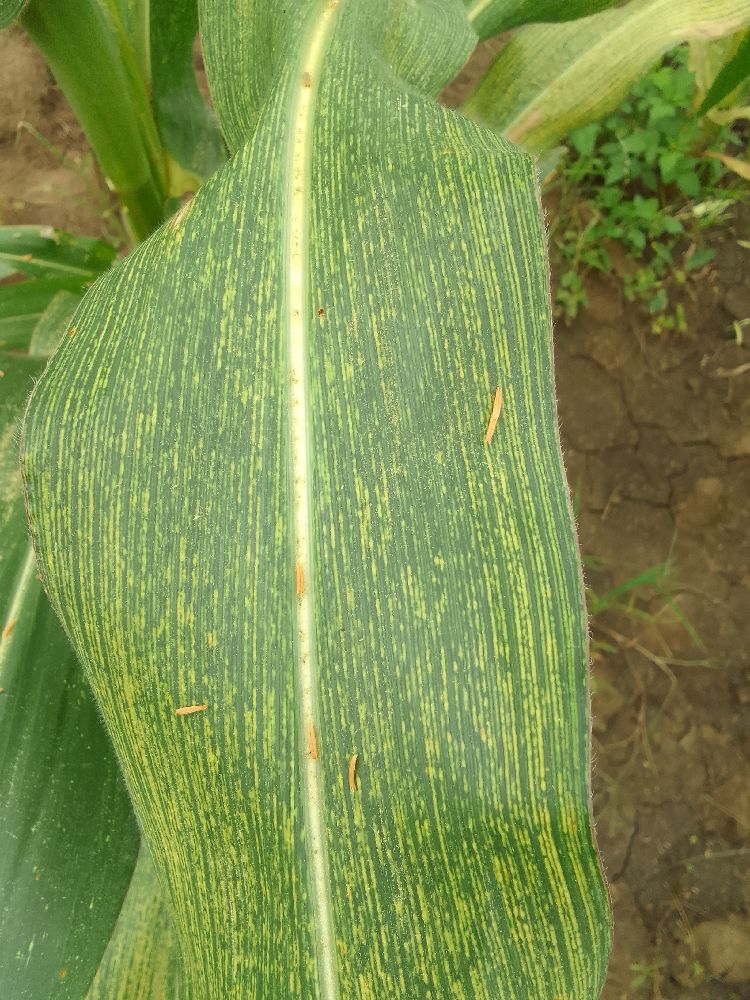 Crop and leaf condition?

maize, maize streak virus
